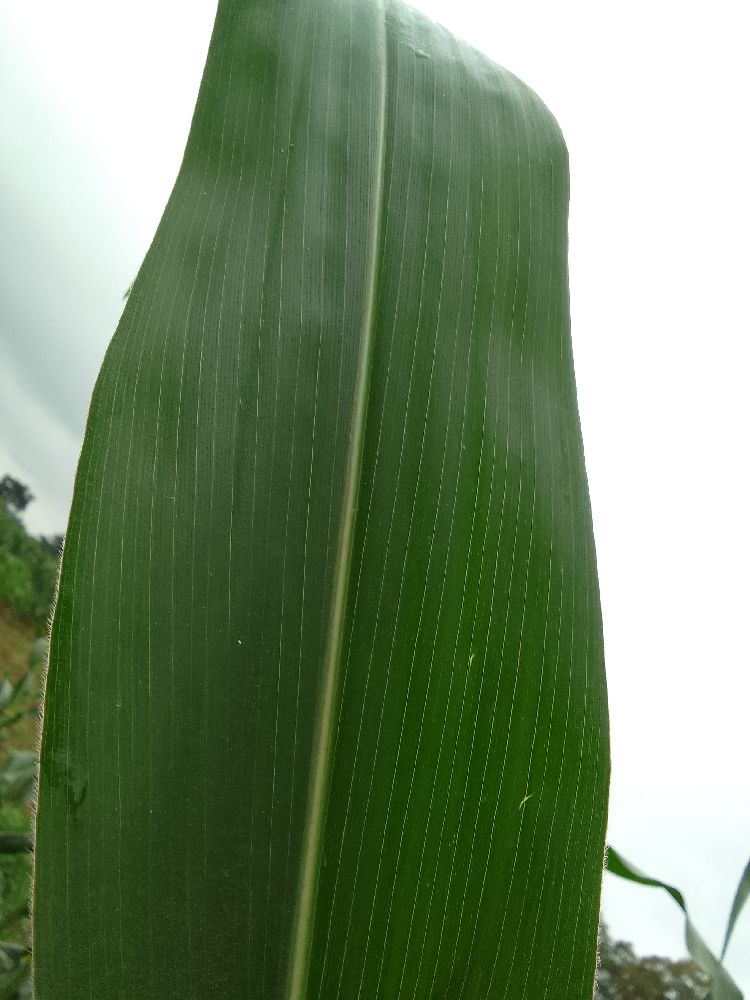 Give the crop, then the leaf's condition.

maize, healthy
